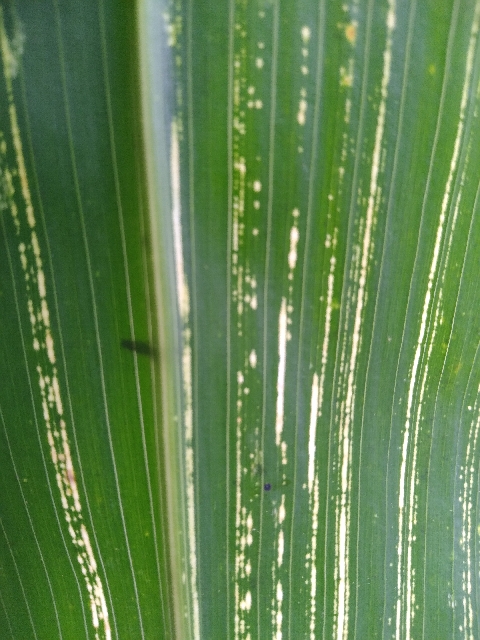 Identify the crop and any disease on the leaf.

maize, maize streak virus
